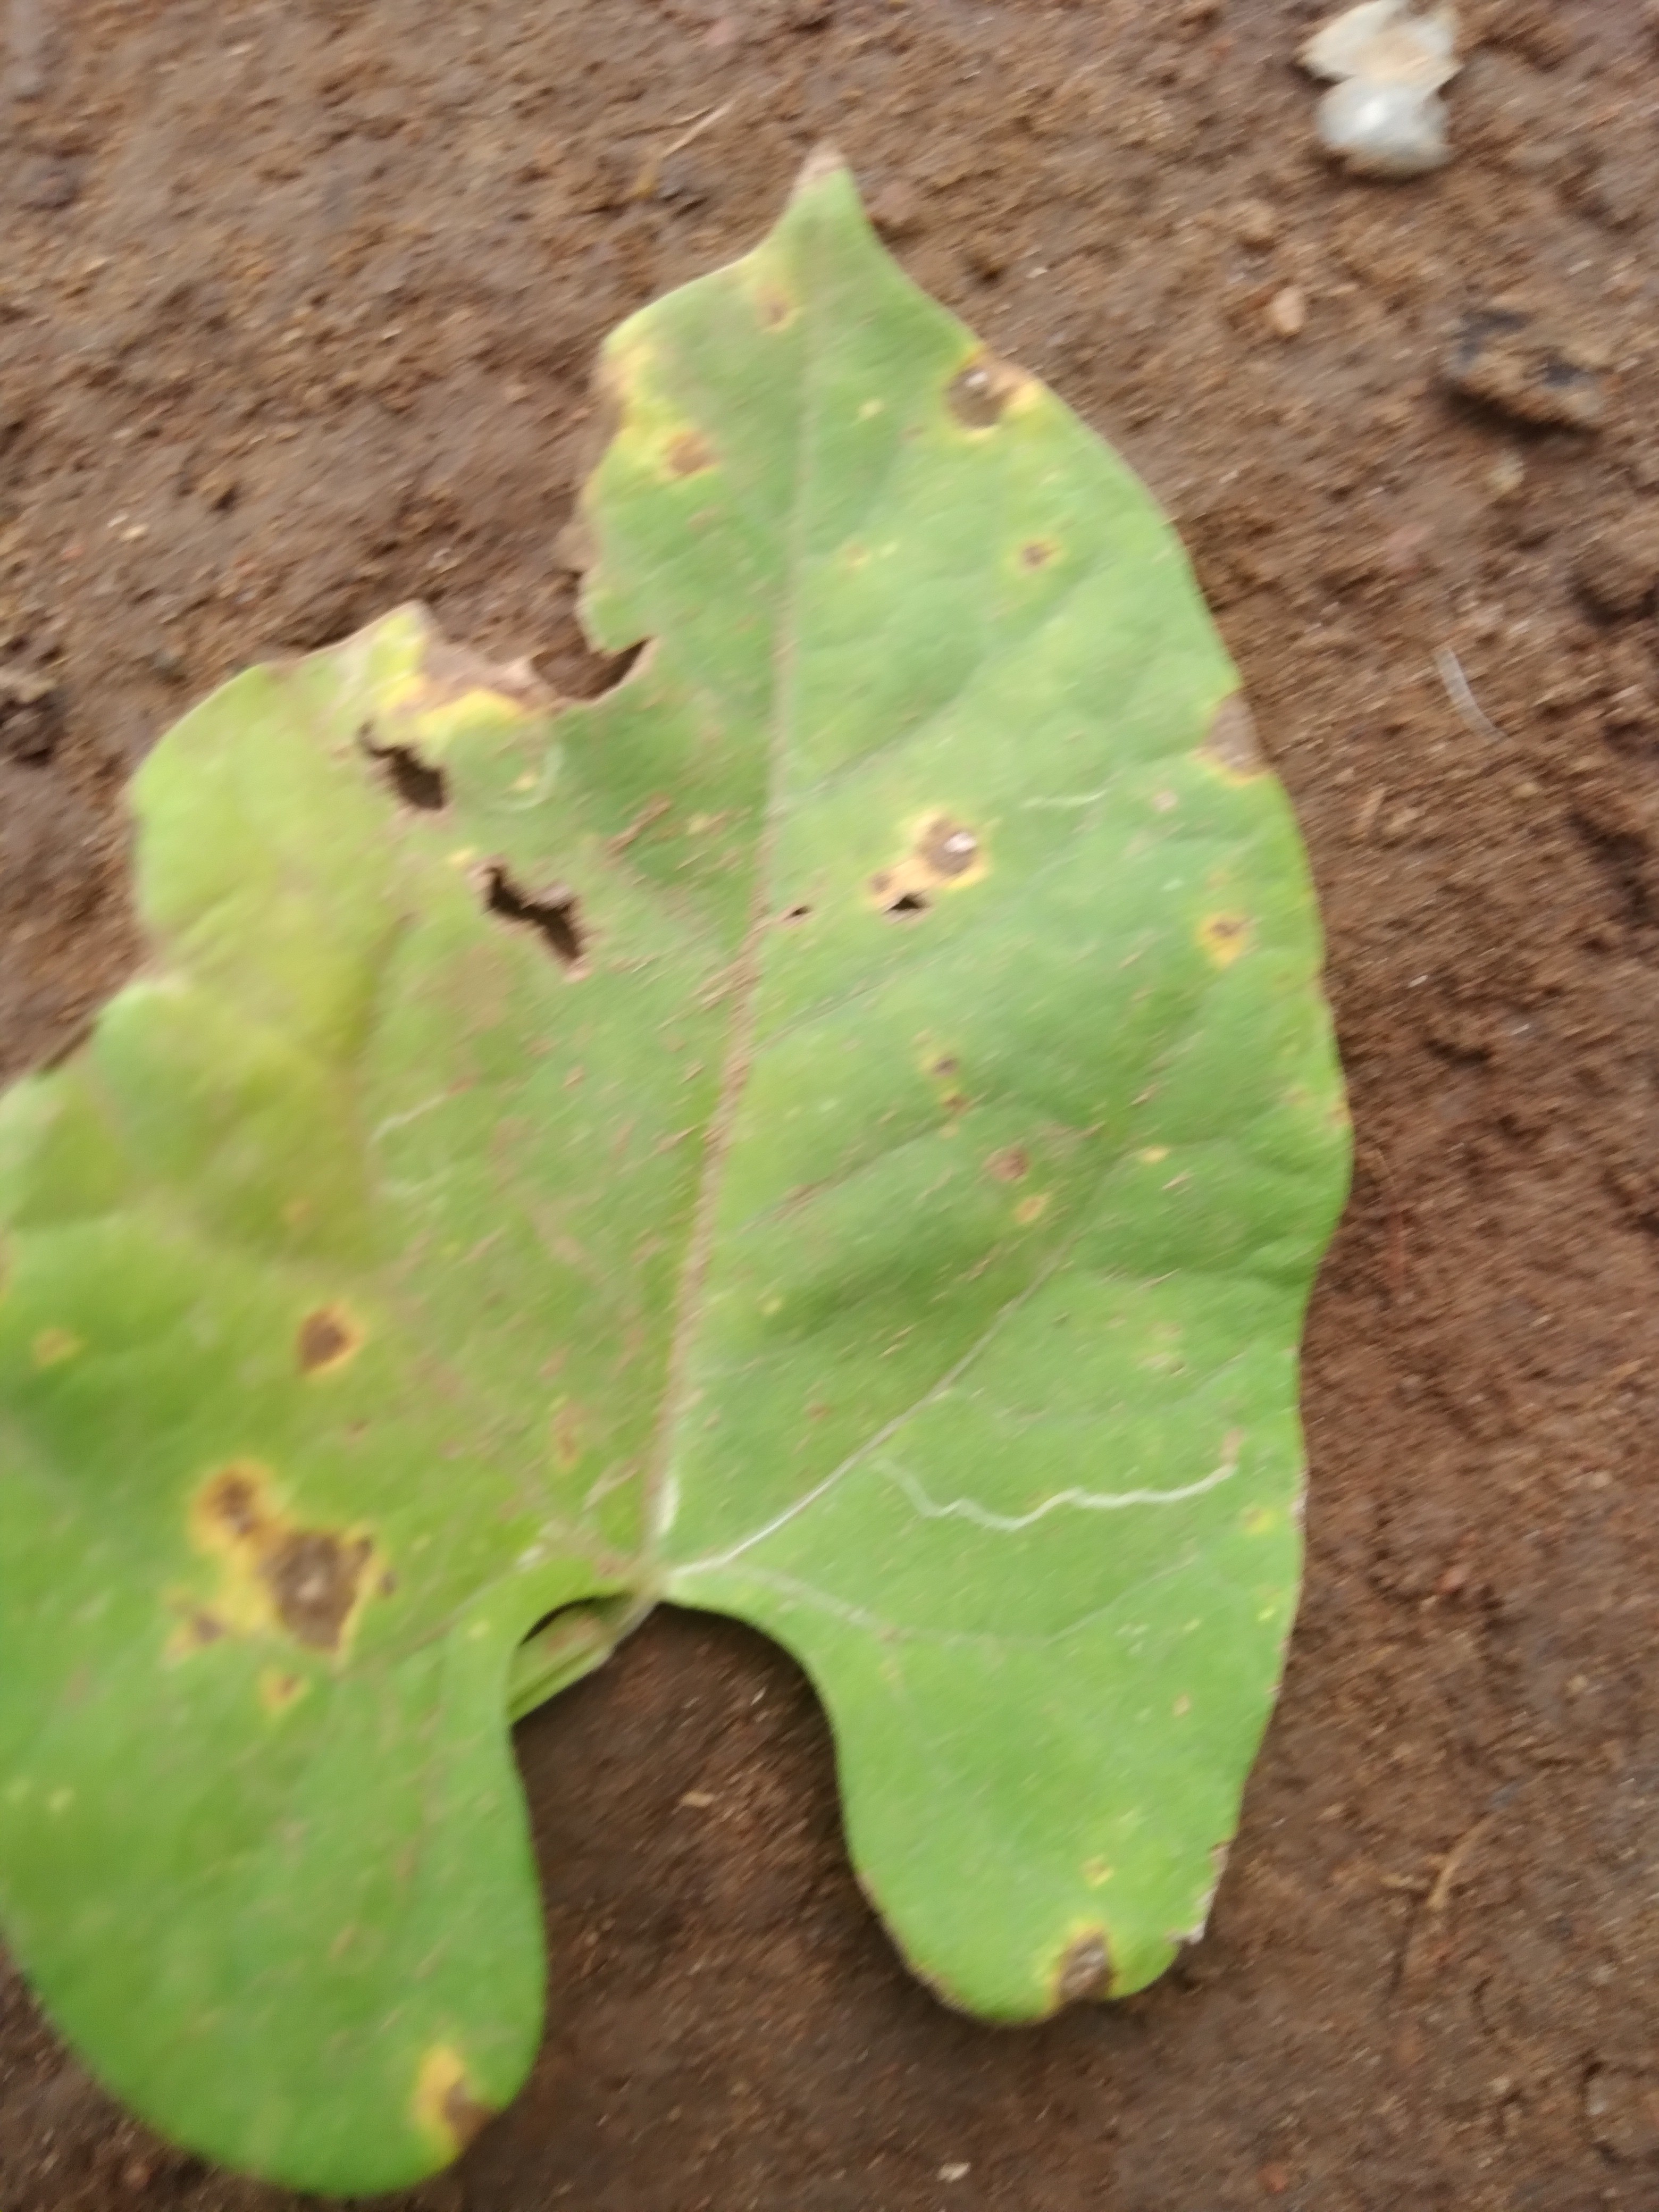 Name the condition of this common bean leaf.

rust
